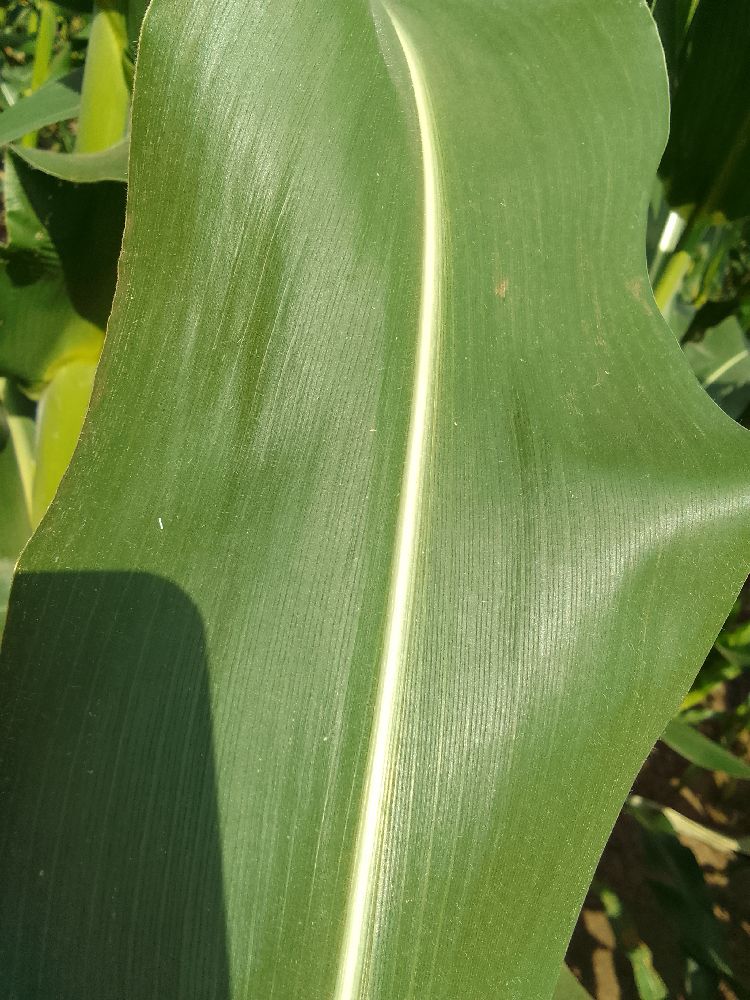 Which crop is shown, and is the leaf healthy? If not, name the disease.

maize, healthy
